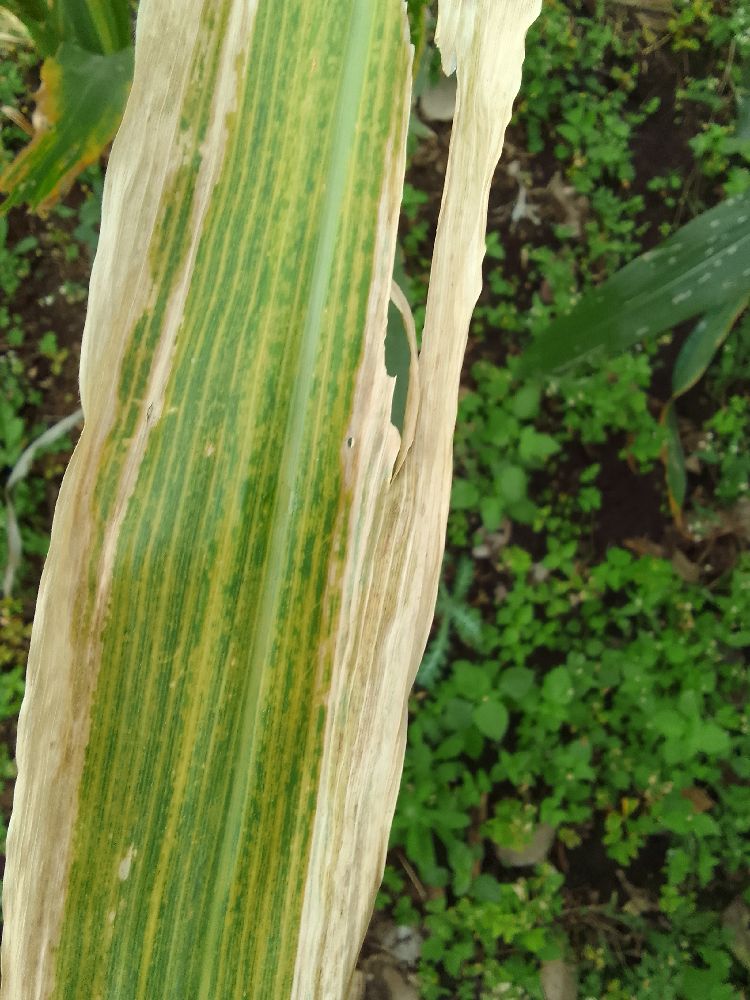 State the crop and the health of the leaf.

maize, maize lethal necrosis
